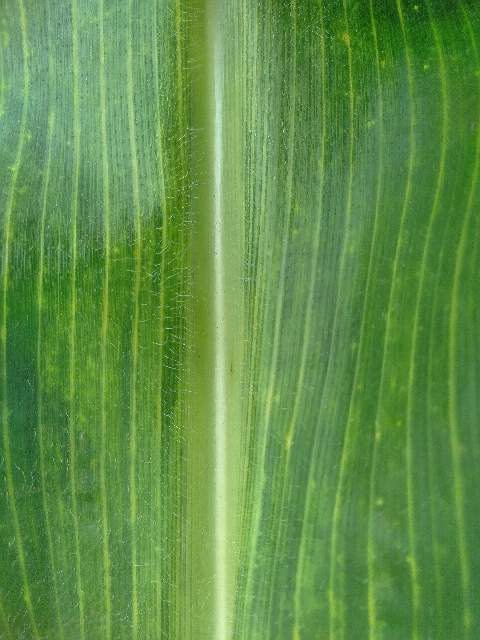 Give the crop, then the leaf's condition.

maize, maize lethal necrosis
